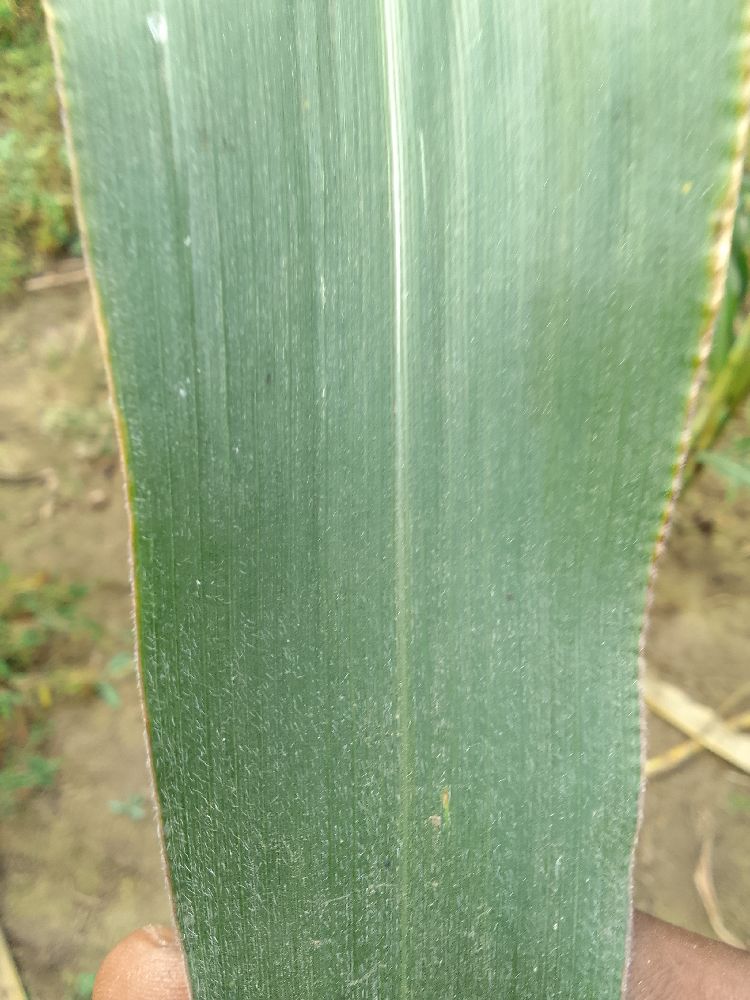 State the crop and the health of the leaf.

maize, healthy
